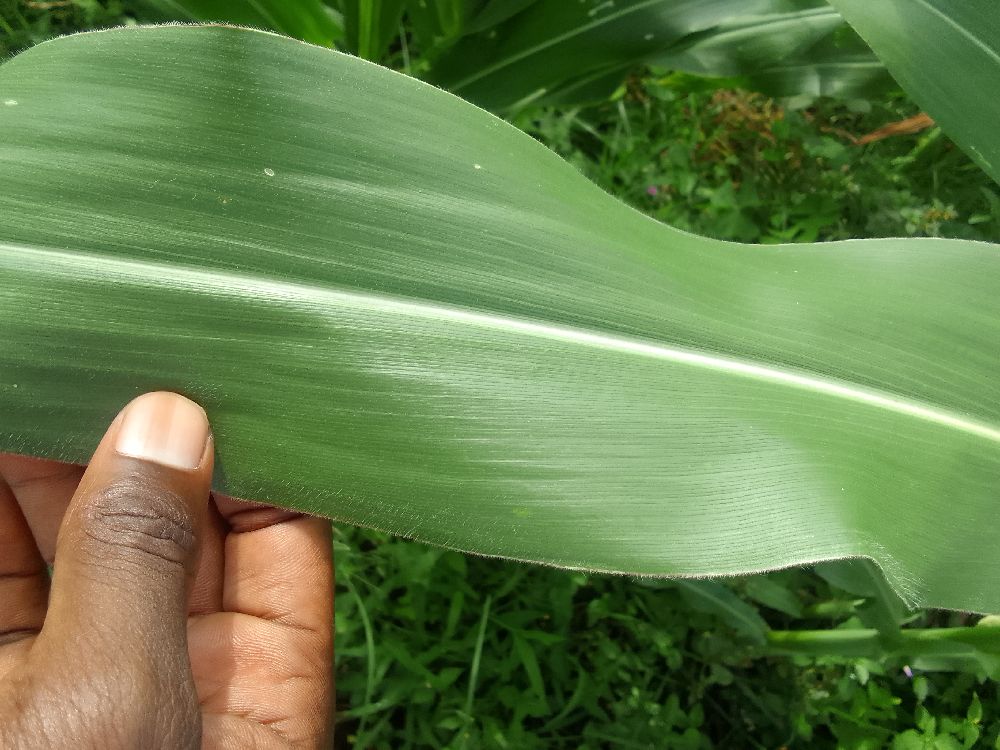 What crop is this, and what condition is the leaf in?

maize, healthy
